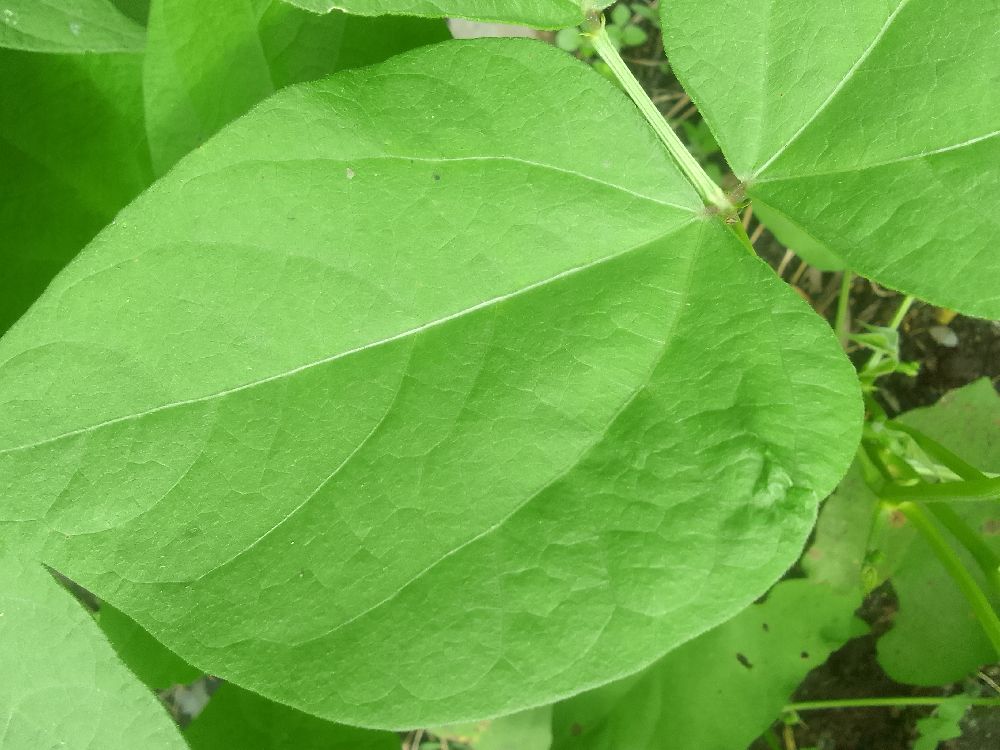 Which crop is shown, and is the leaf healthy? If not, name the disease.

common bean, healthy
